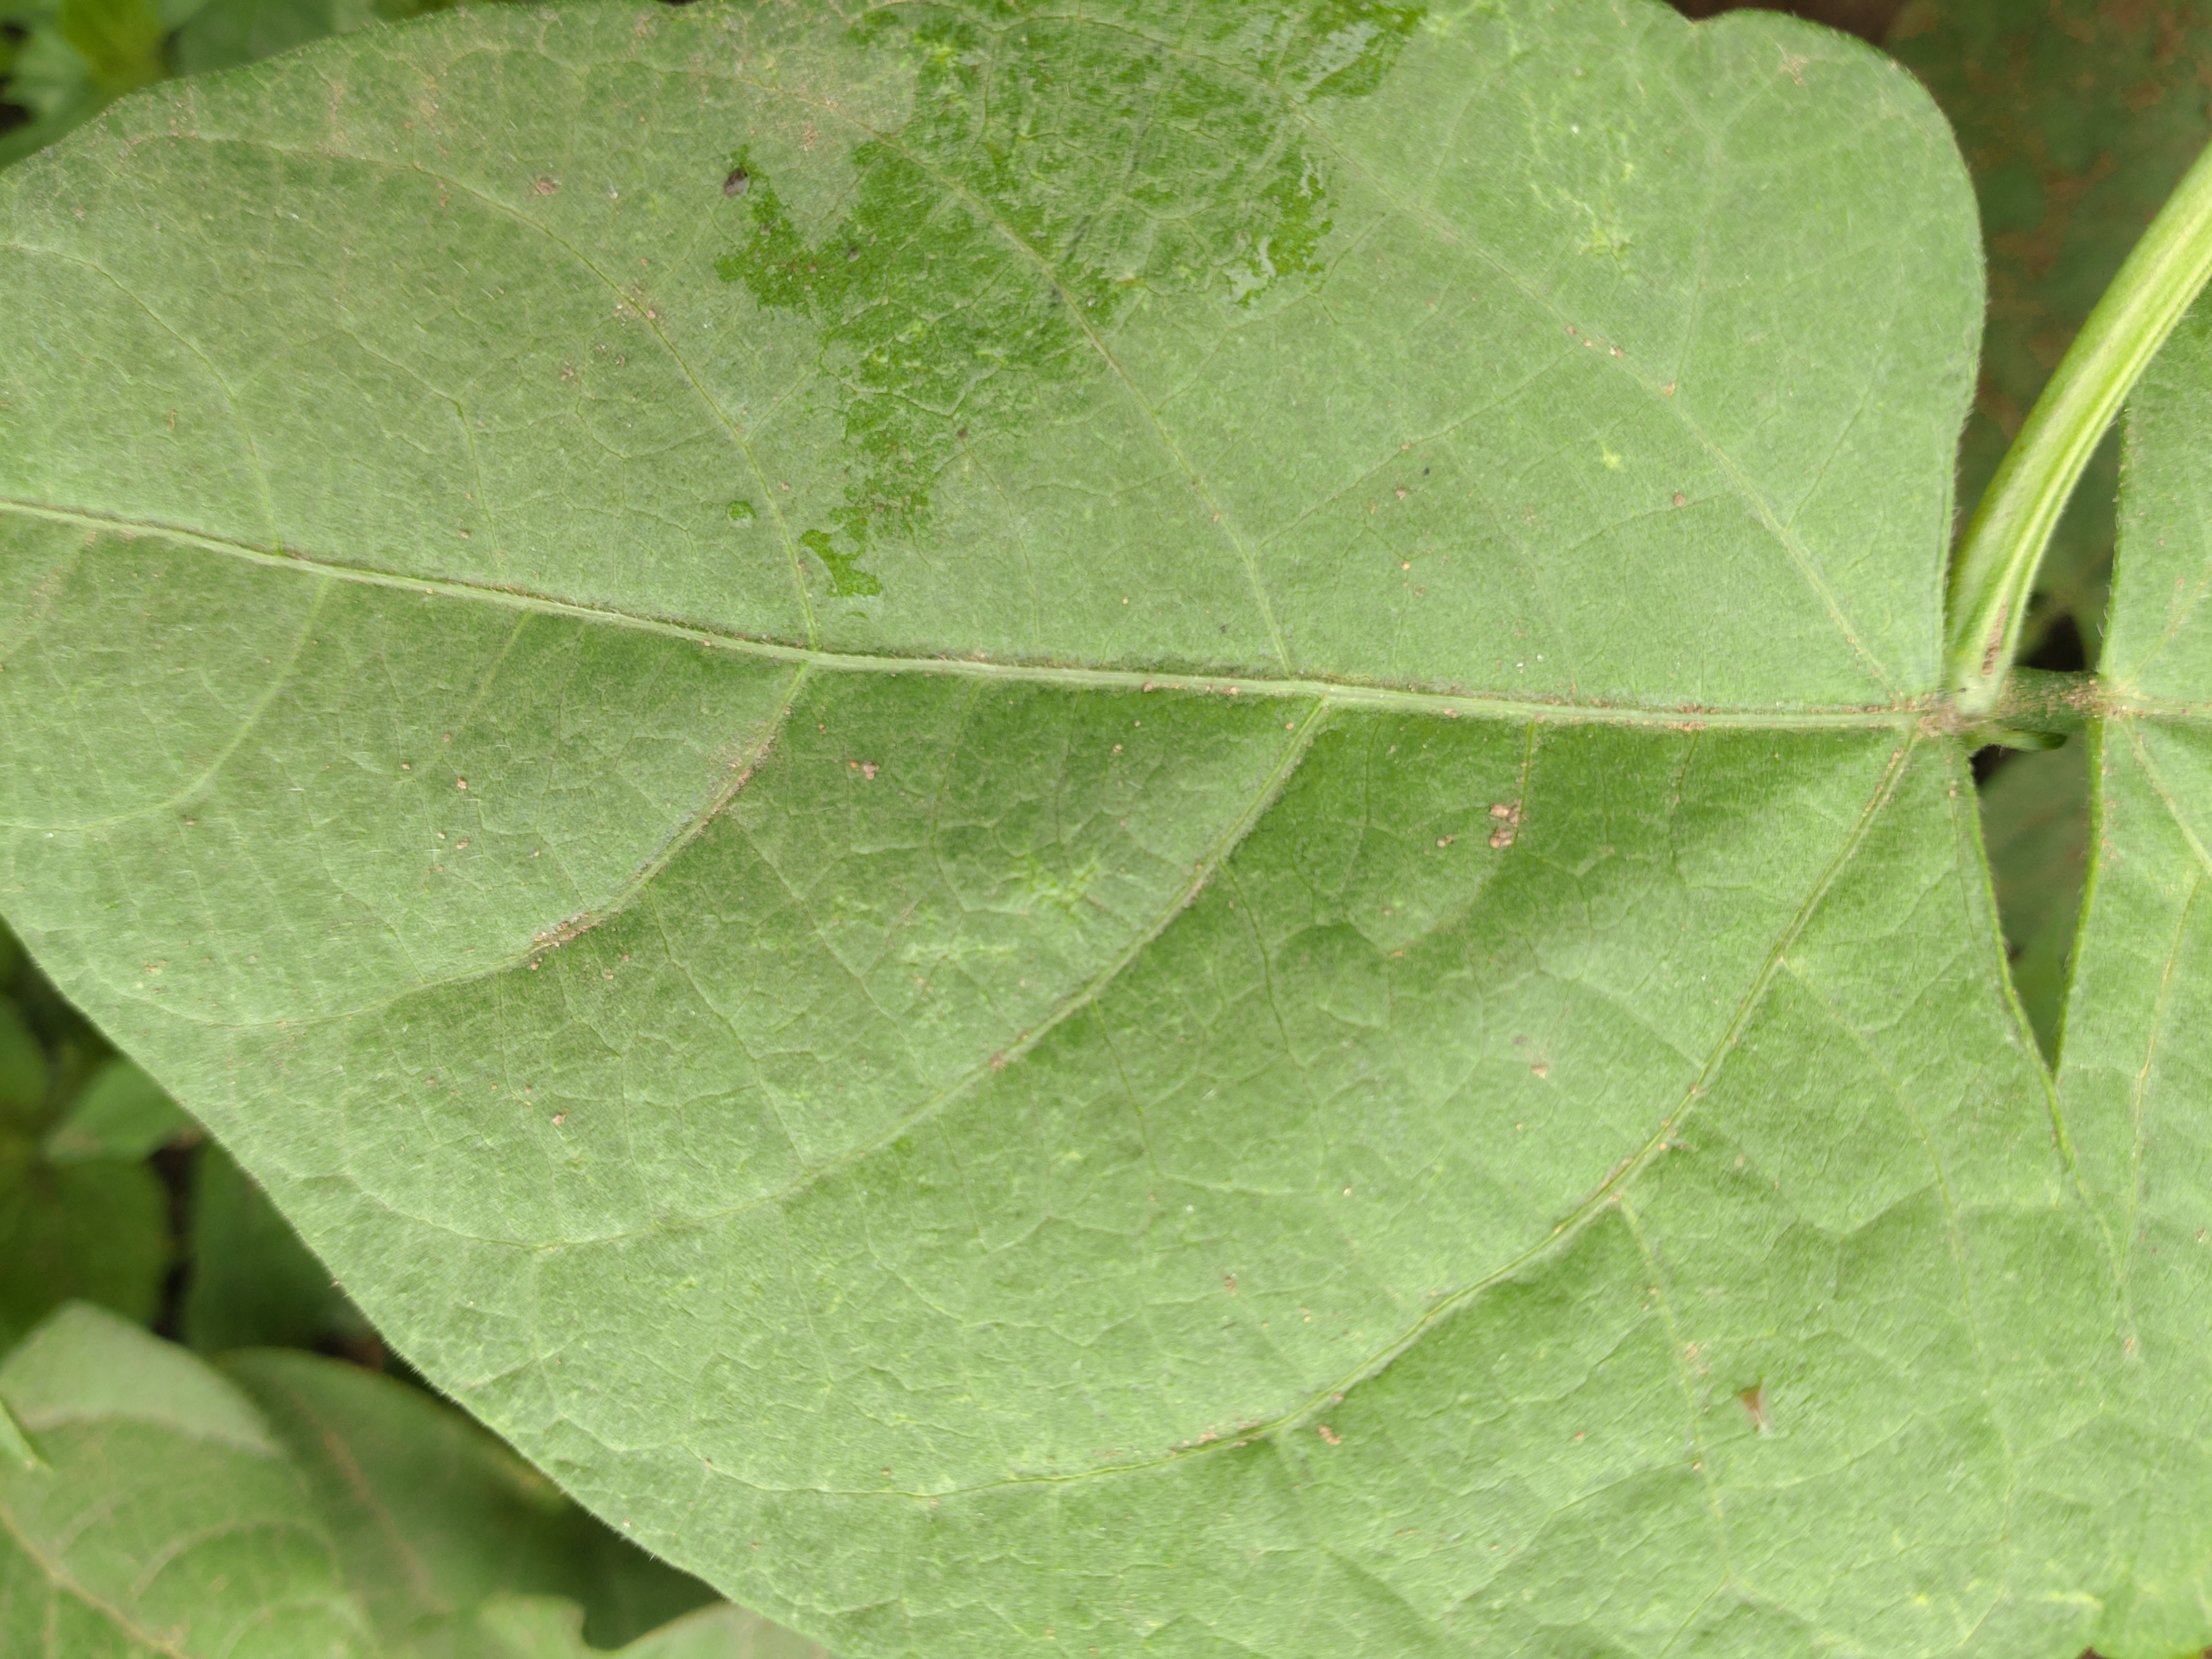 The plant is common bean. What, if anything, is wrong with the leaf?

healthy
